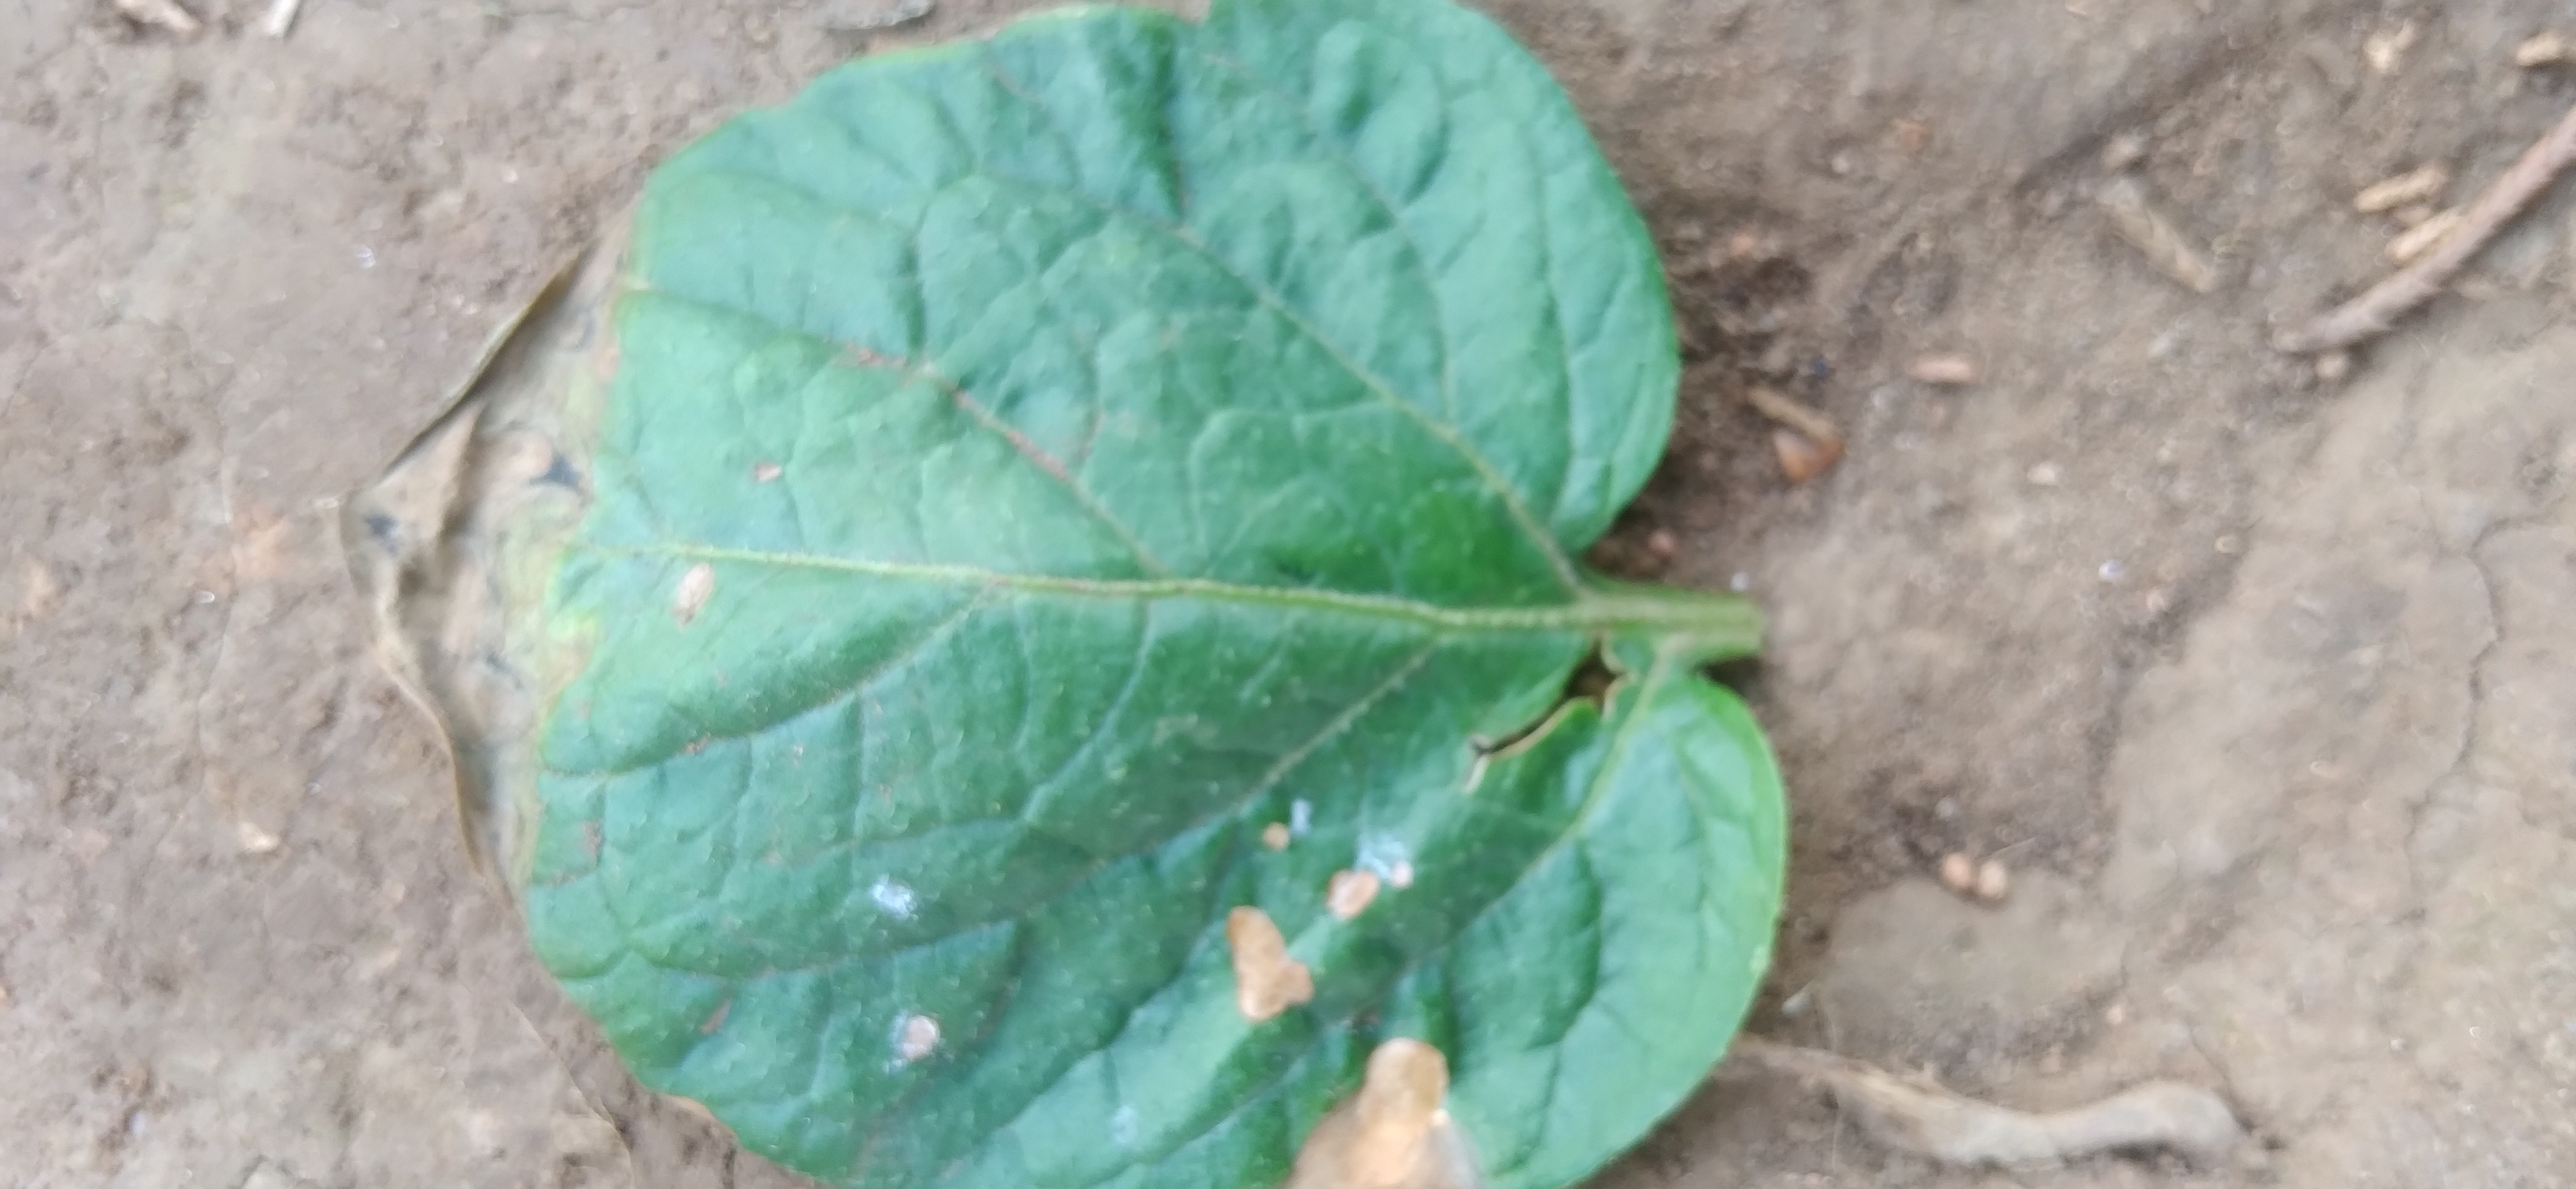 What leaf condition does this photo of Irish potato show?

early blight
